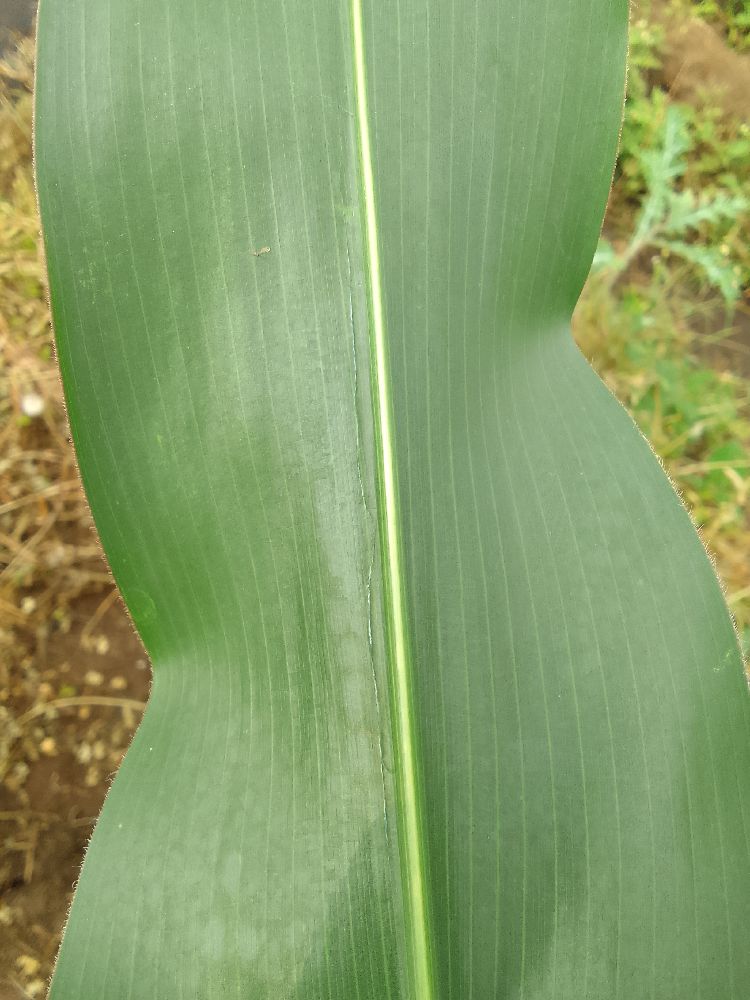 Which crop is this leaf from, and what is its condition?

maize, healthy
